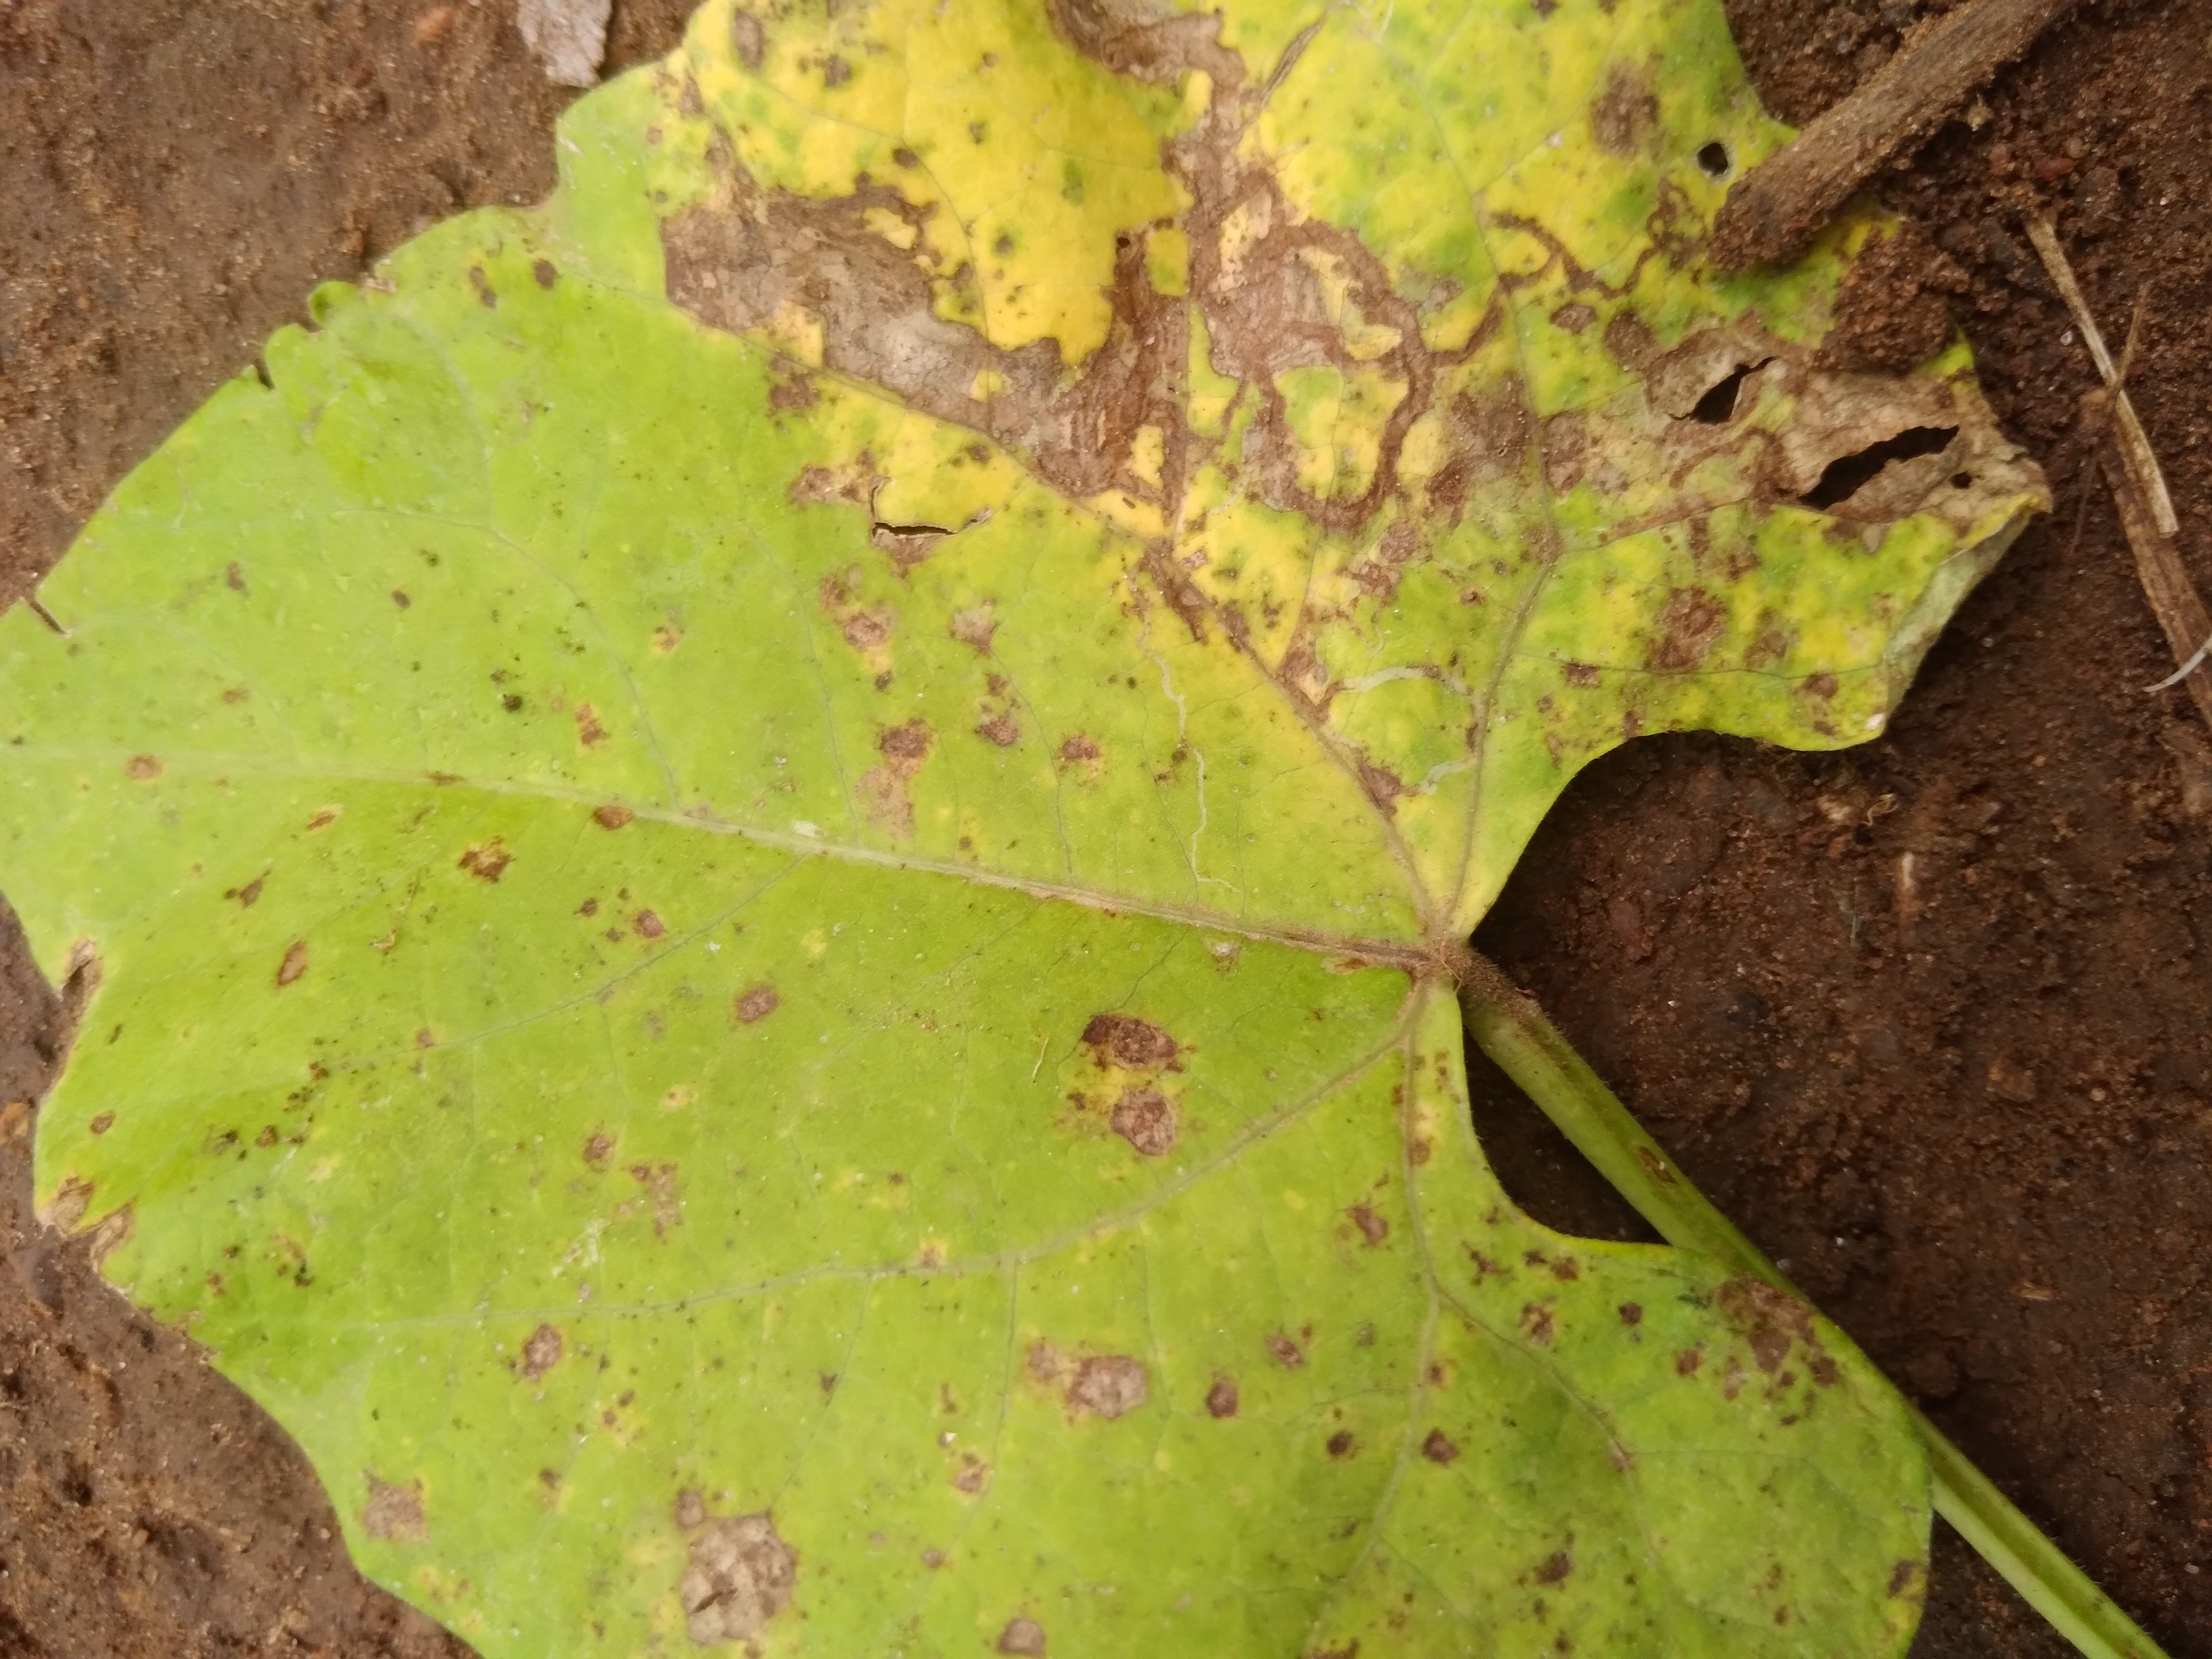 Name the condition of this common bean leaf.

rust
